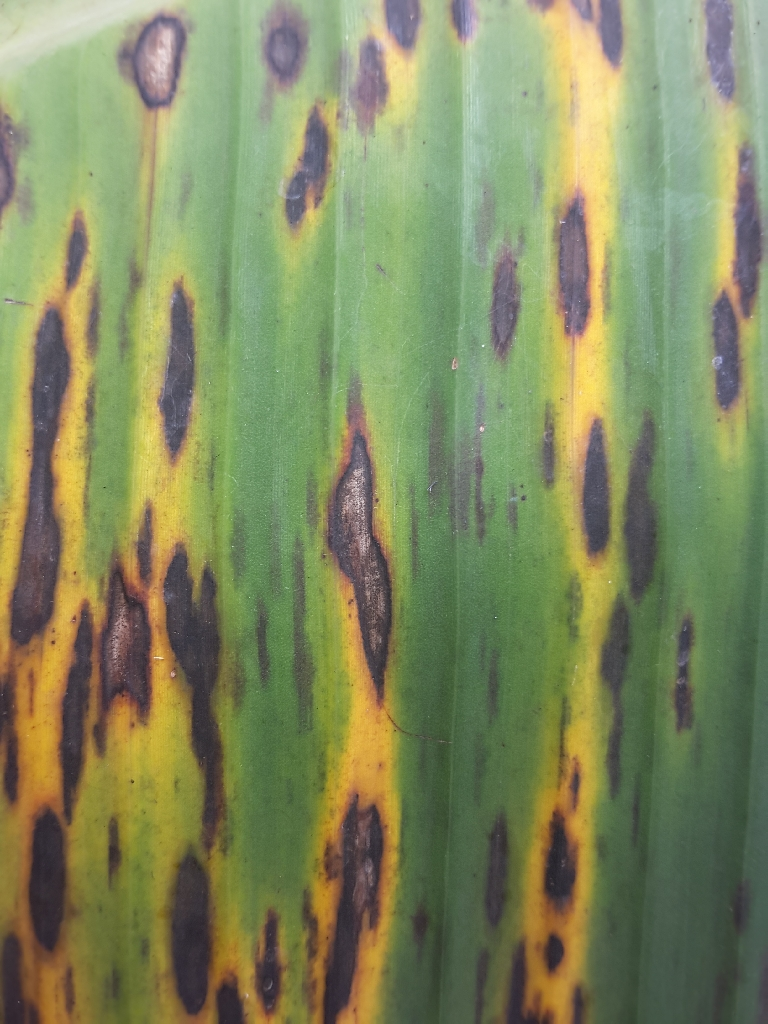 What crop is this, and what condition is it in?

banana, black sigatoka
